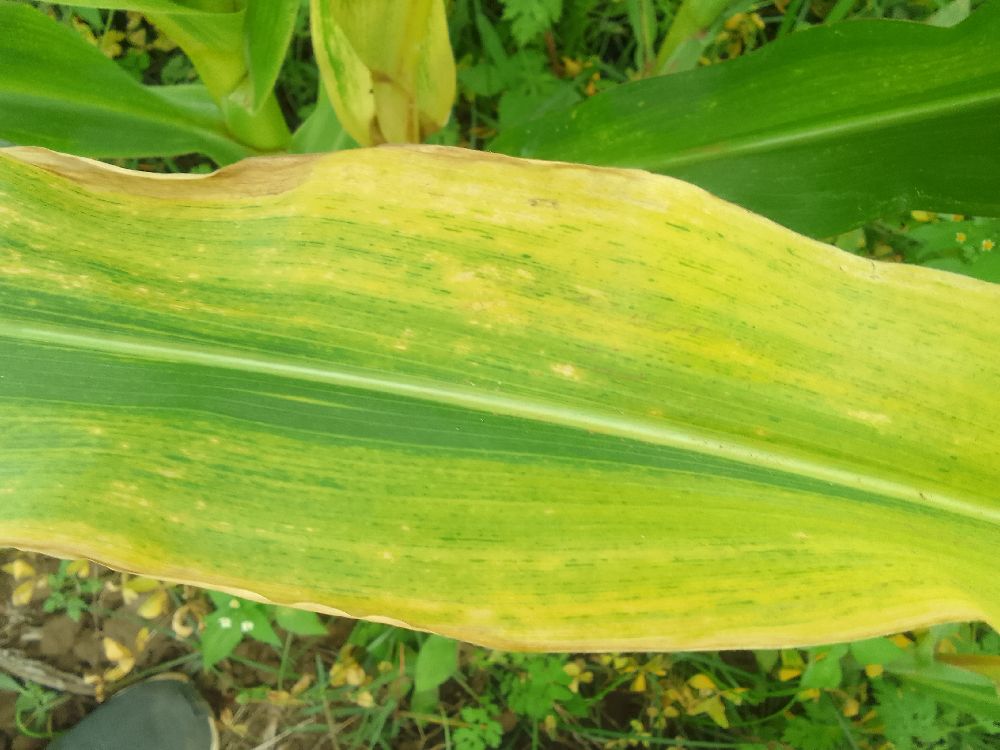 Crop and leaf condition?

maize, maize lethal necrosis
